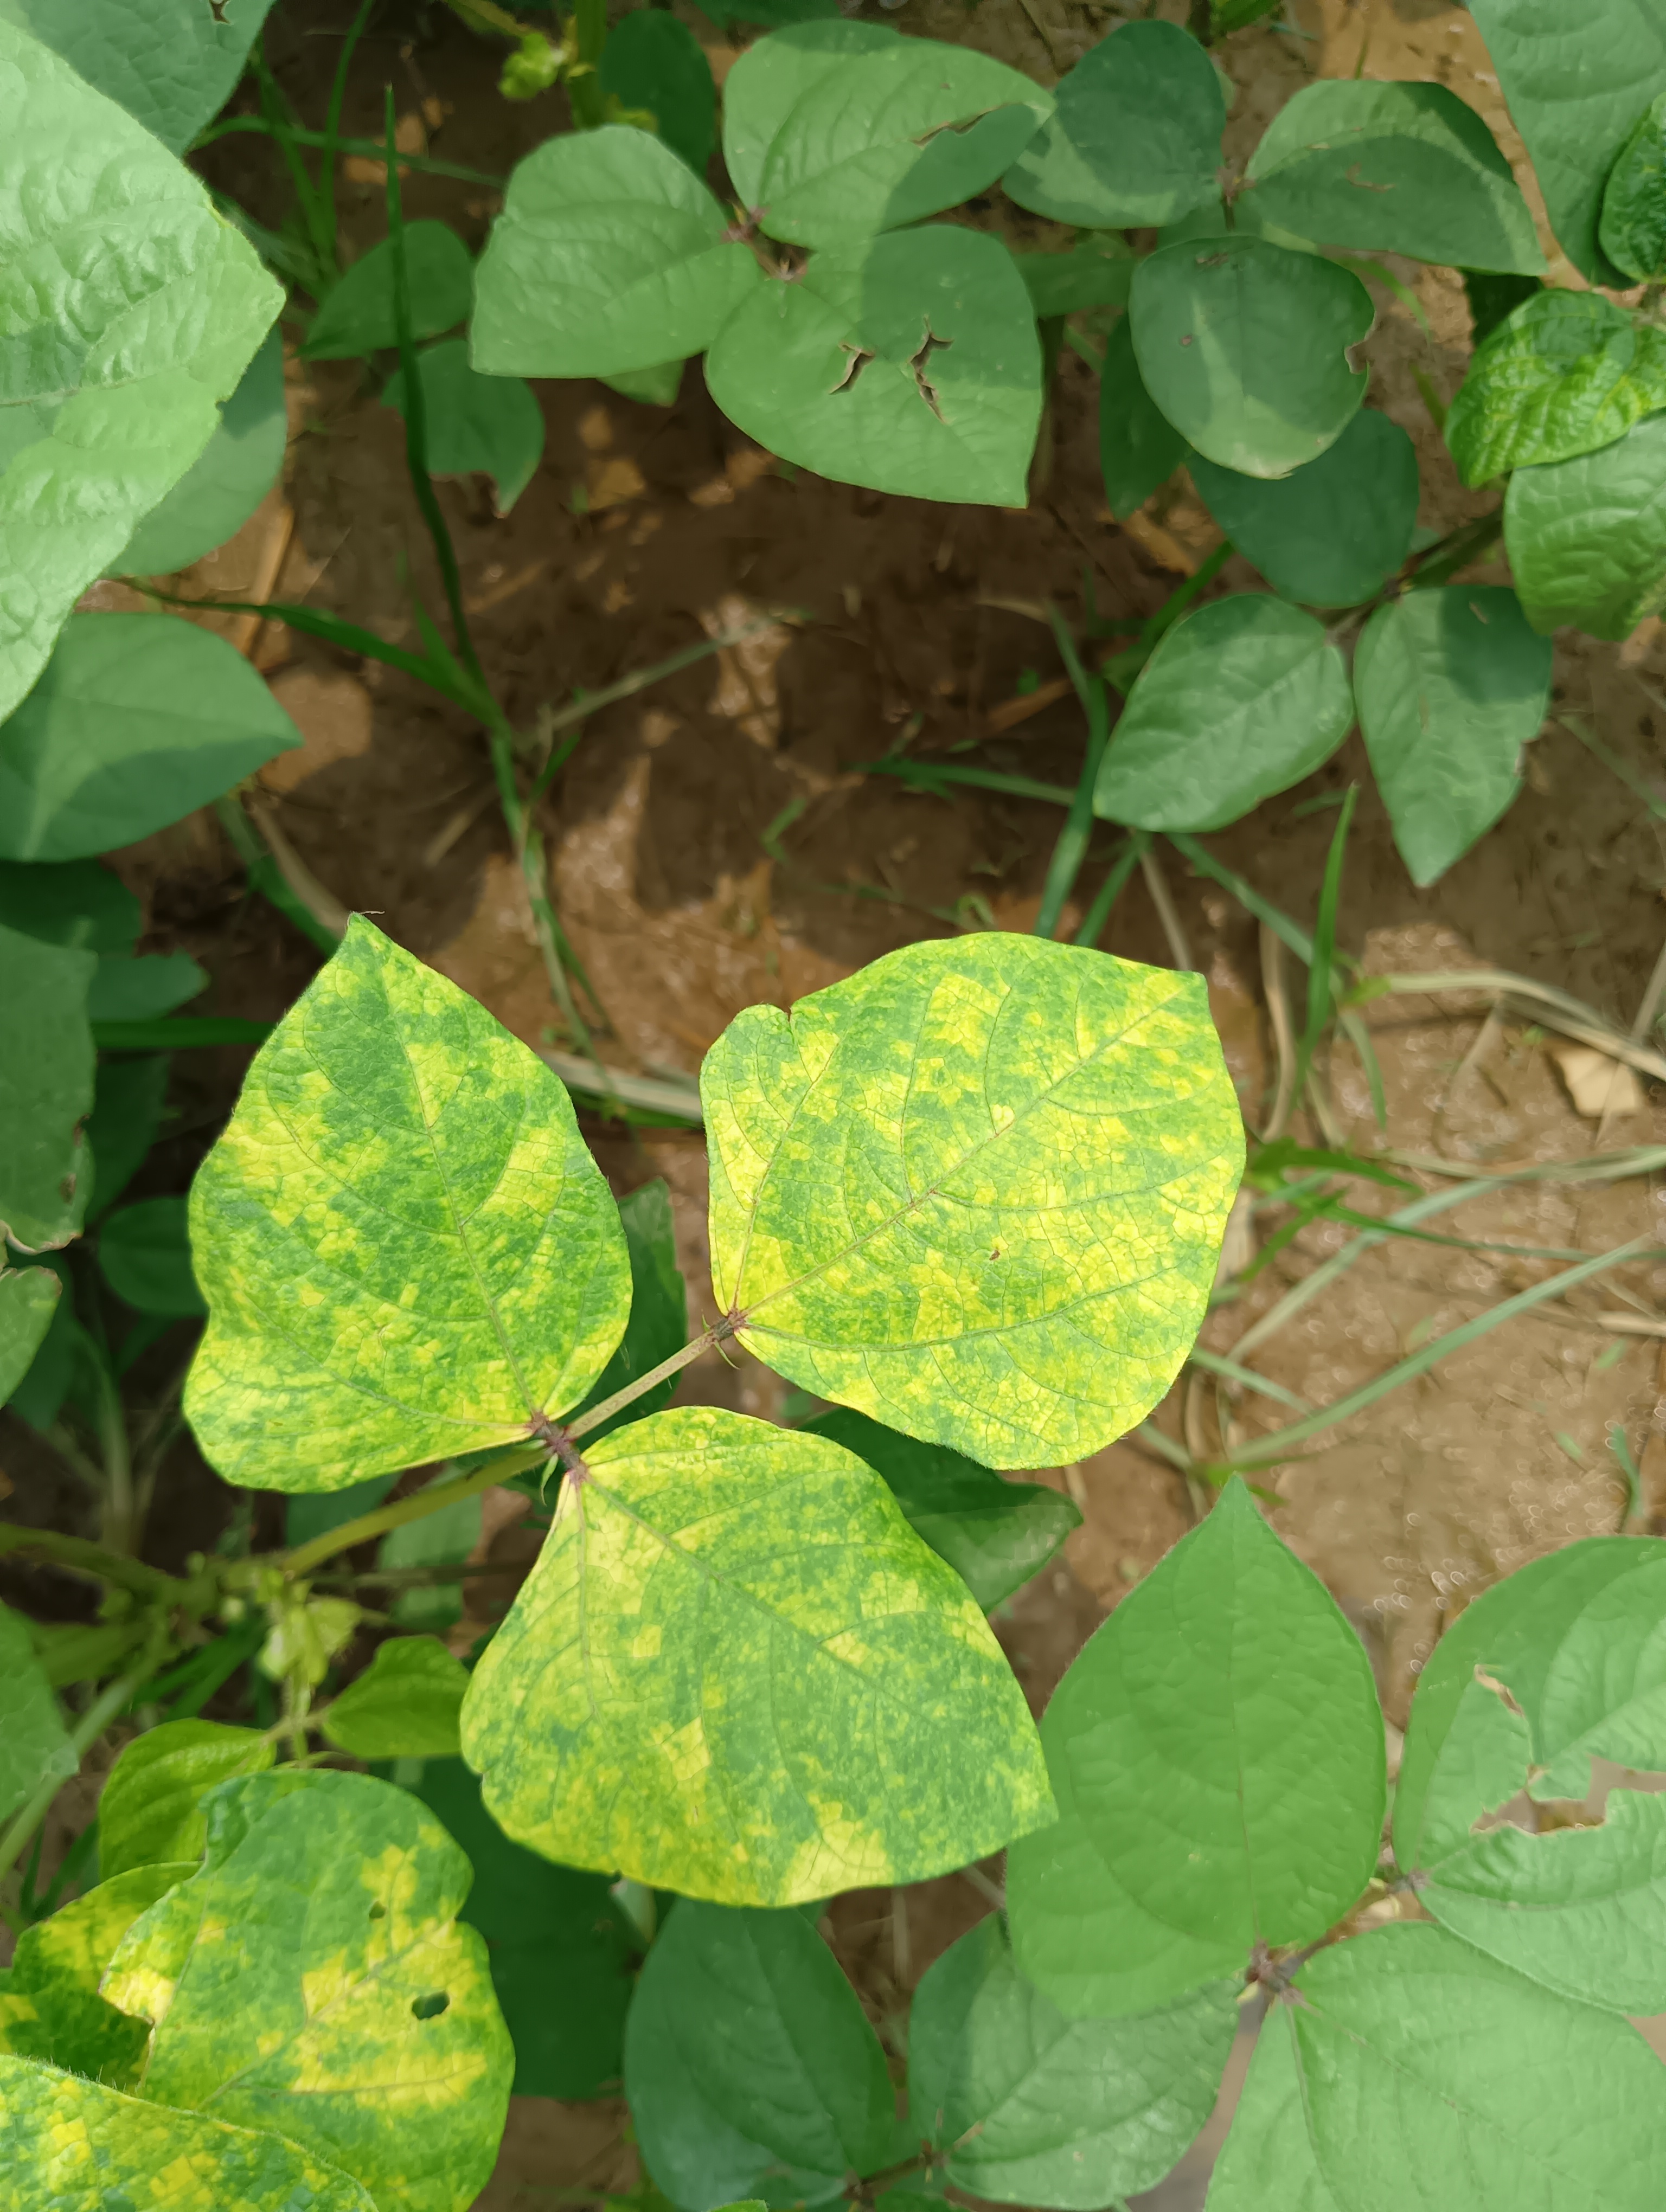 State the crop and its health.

mungbean, yellow mosaic
